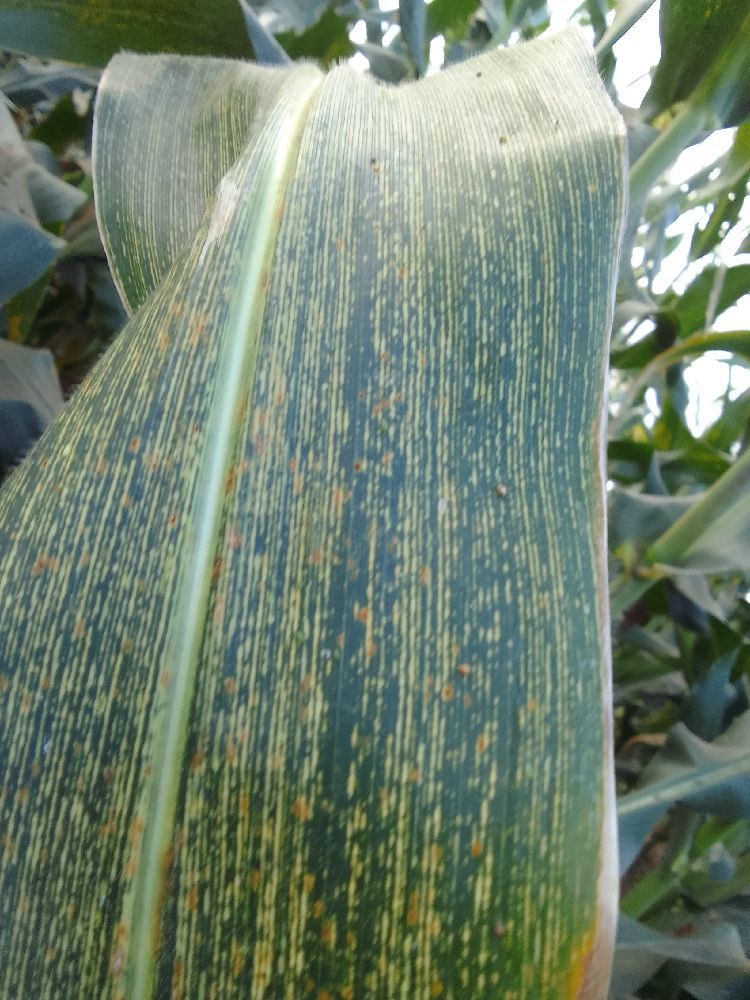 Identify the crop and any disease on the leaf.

maize, maize streak virus
